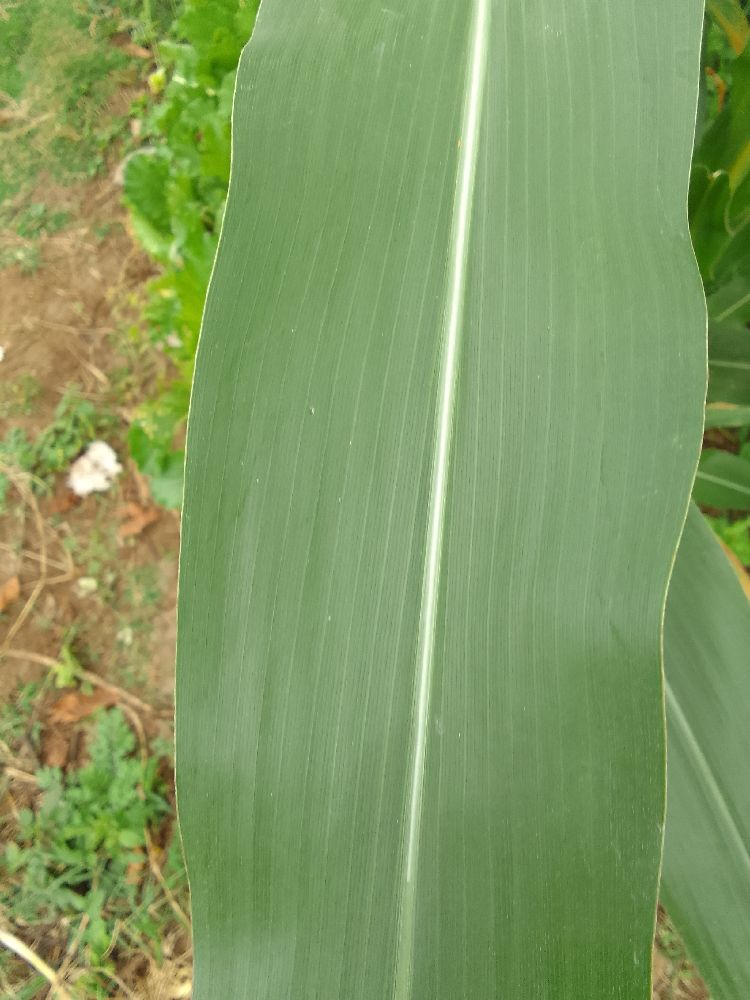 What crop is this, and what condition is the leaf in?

maize, healthy
